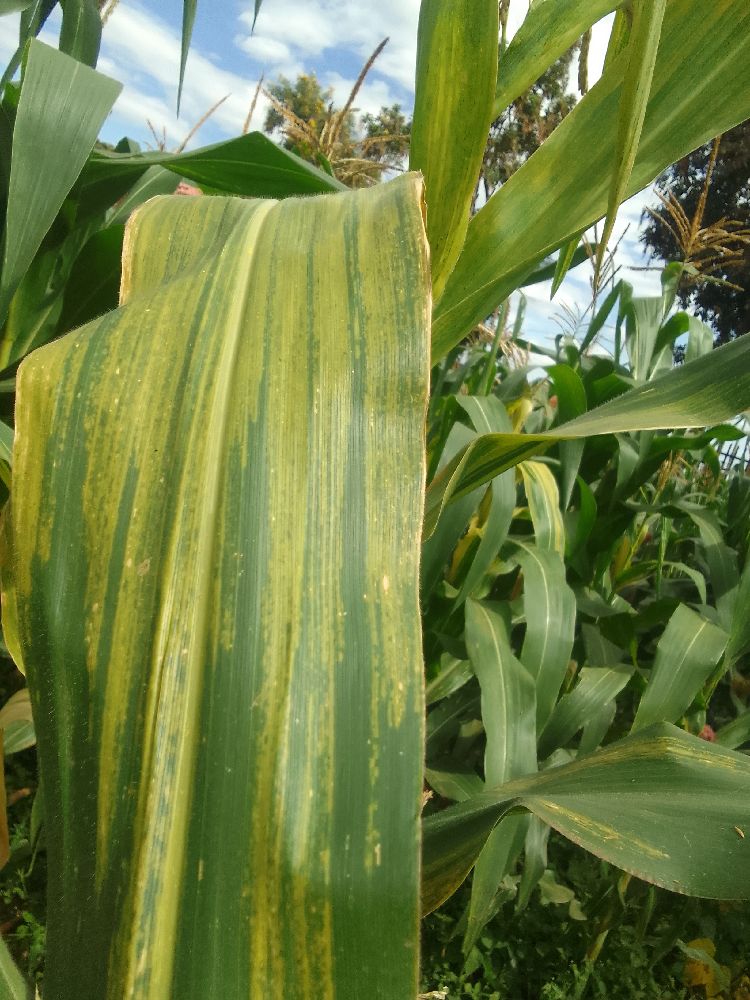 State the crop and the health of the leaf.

maize, maize lethal necrosis
